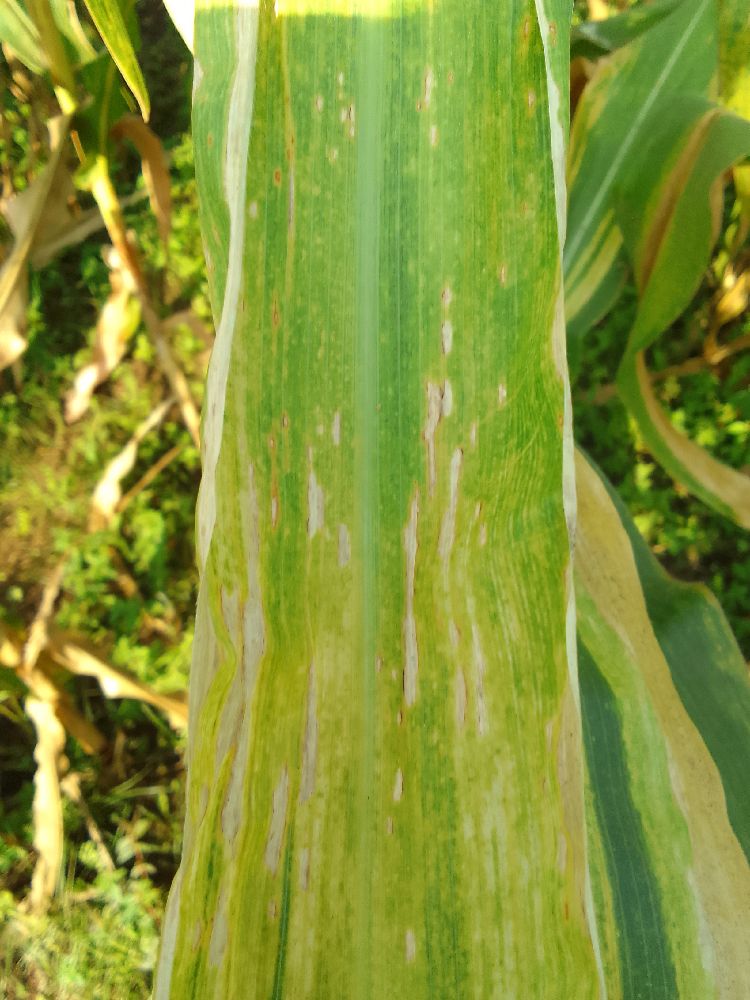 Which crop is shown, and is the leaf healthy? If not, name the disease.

maize, maize lethal necrosis
